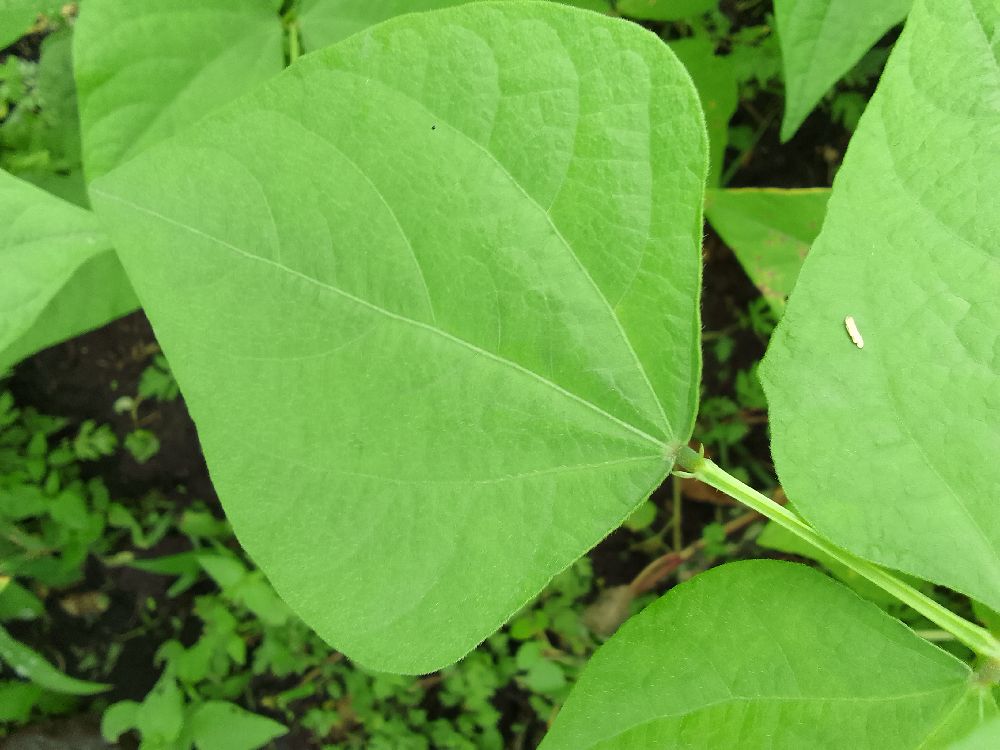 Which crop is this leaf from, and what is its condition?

common bean, healthy
